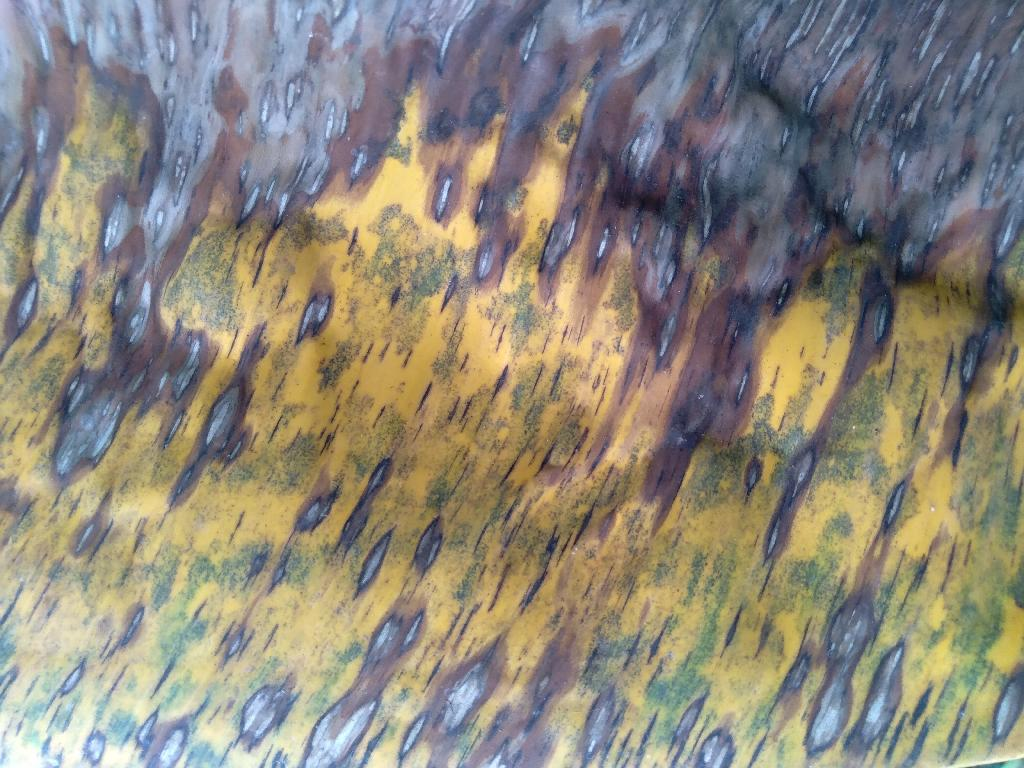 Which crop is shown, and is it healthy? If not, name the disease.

banana, black sigatoka
